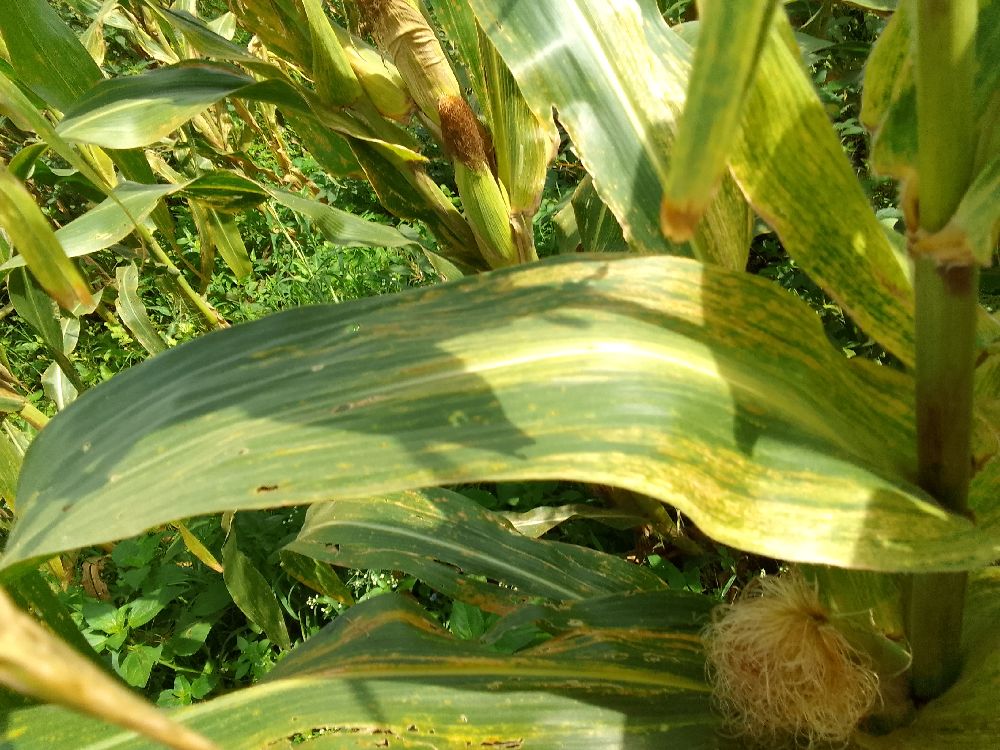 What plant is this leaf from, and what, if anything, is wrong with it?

maize, maize lethal necrosis
